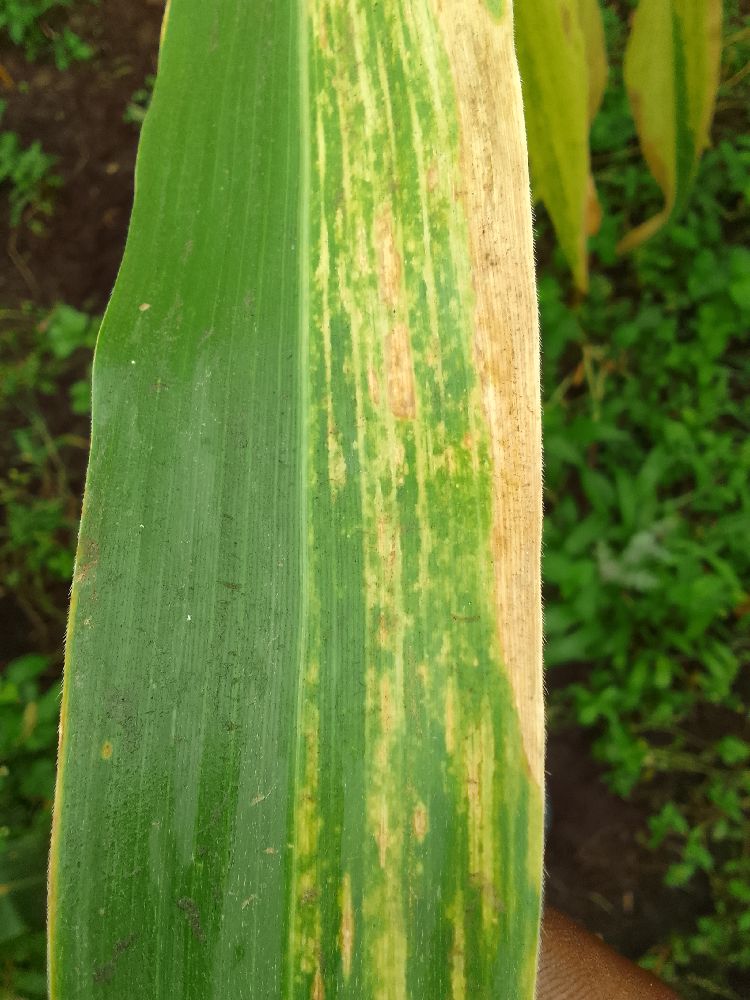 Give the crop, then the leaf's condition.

maize, maize lethal necrosis
